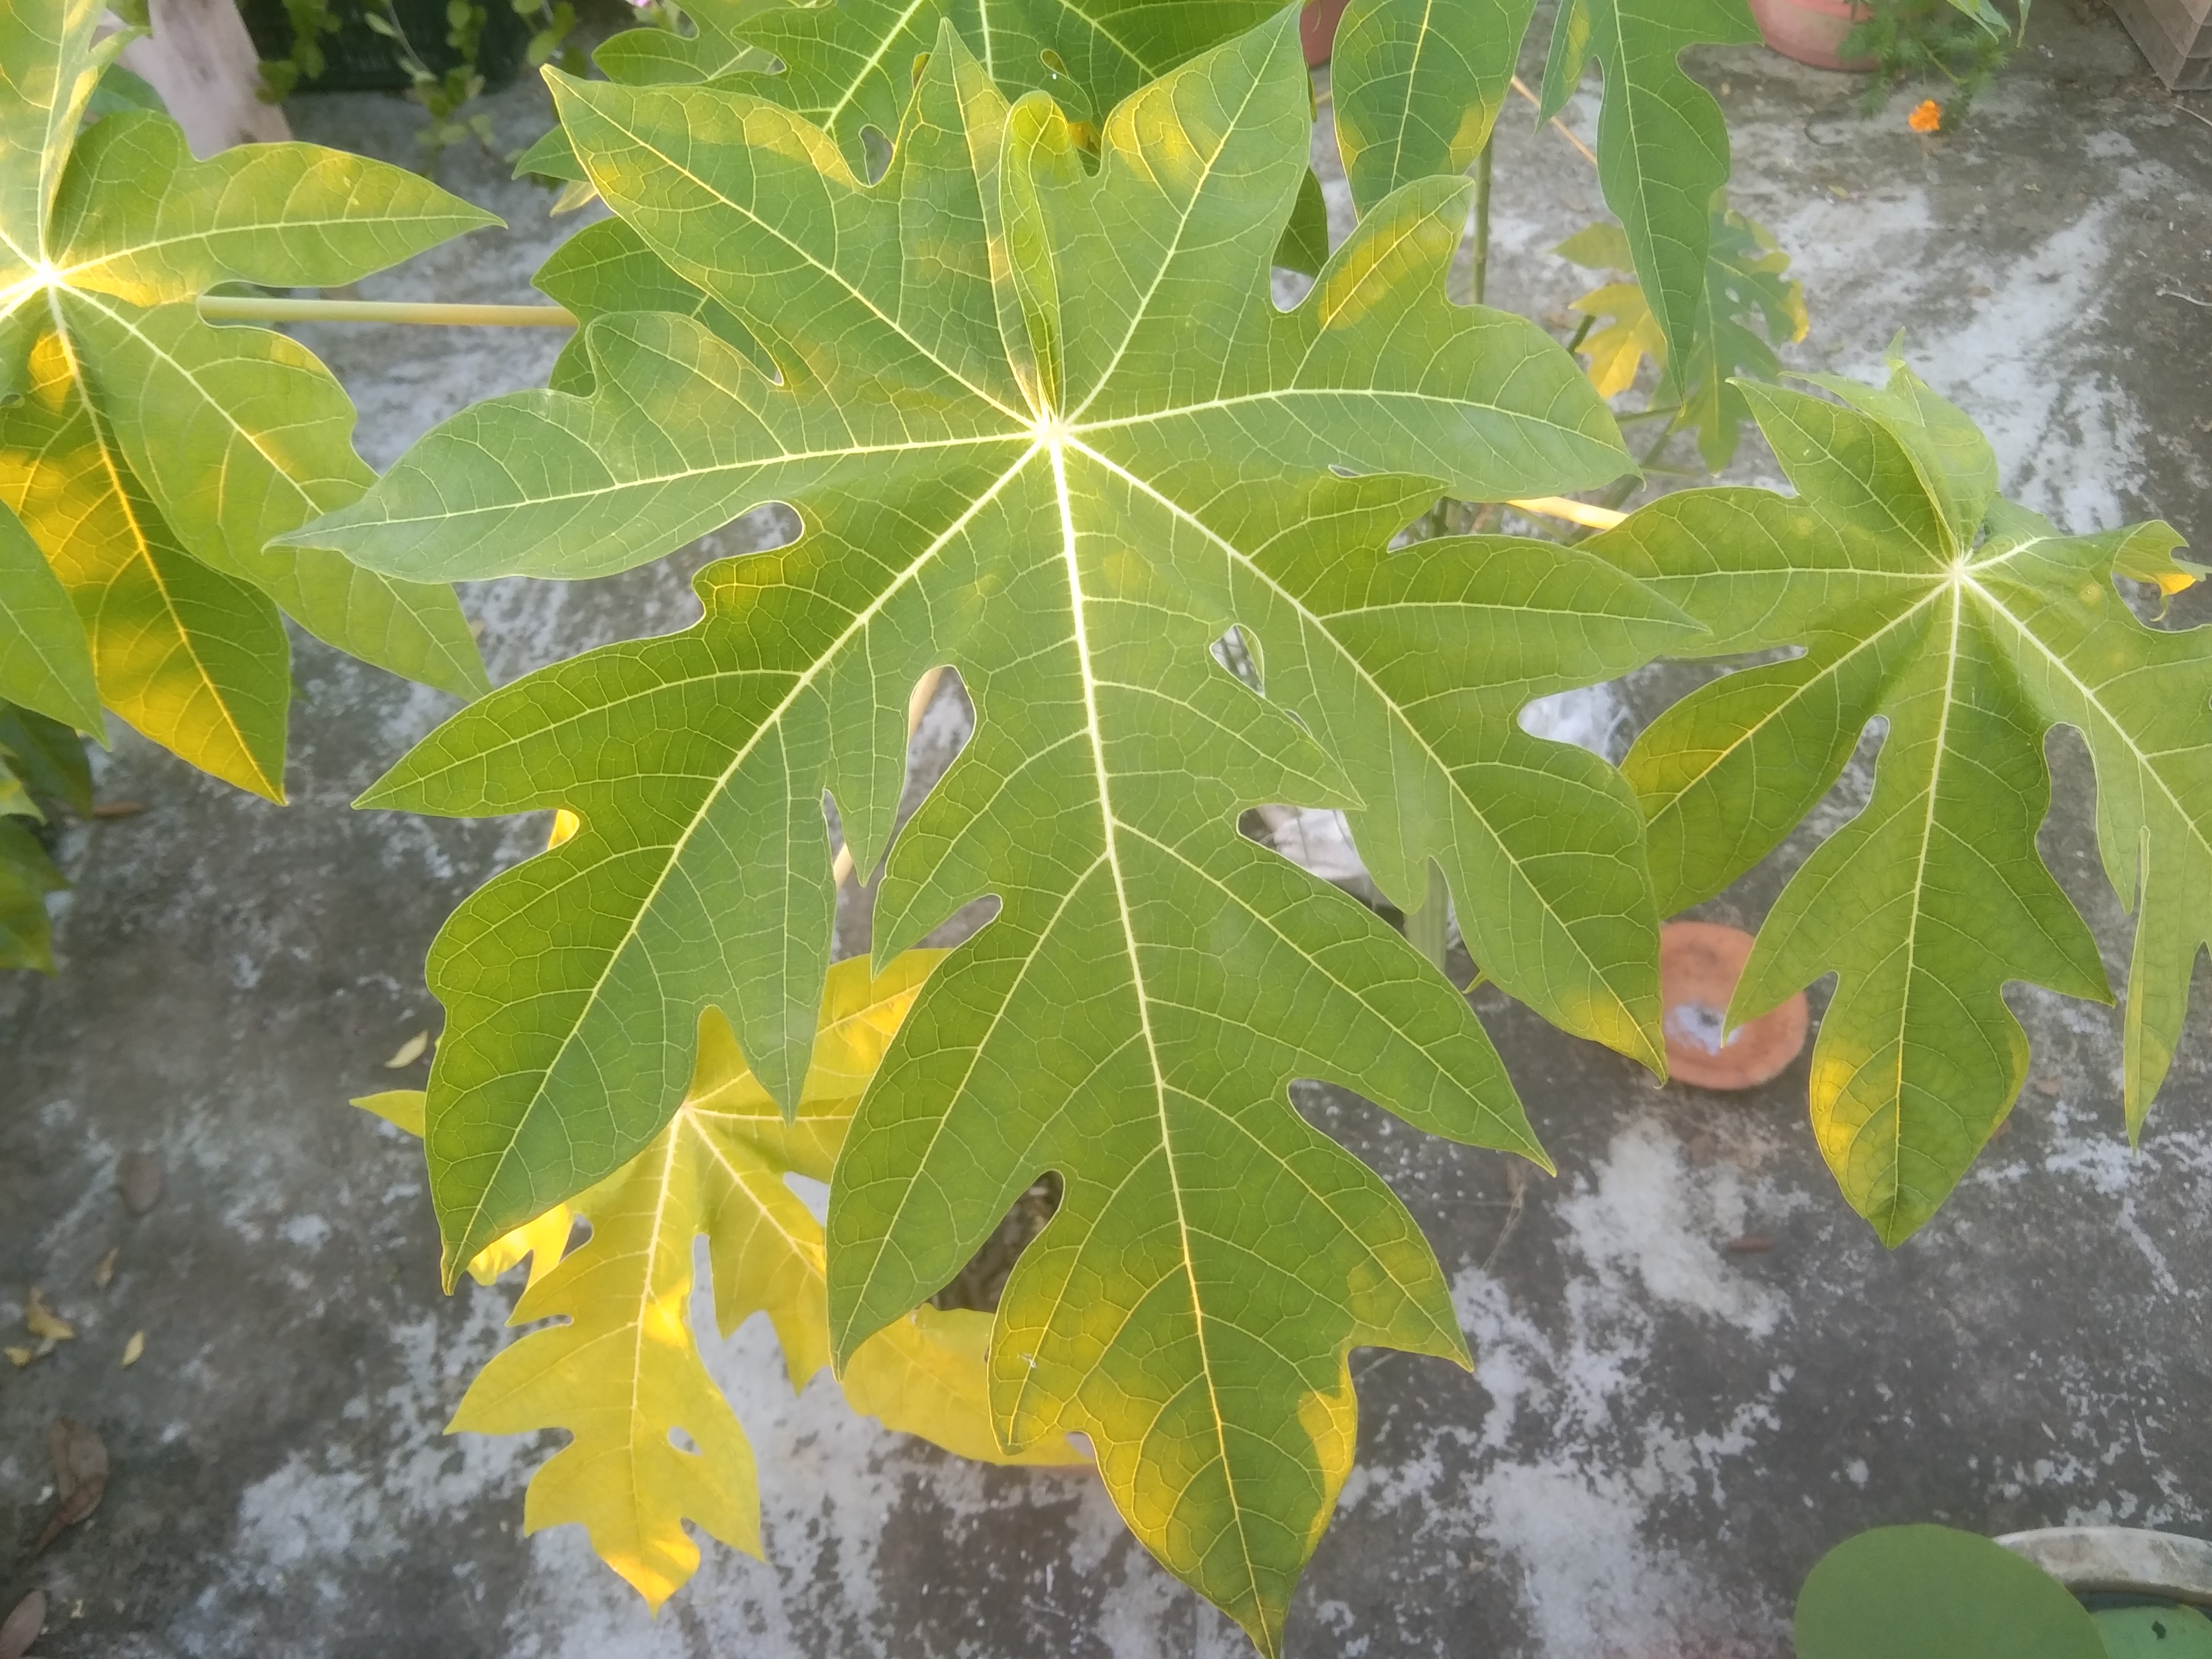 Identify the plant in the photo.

papaya
